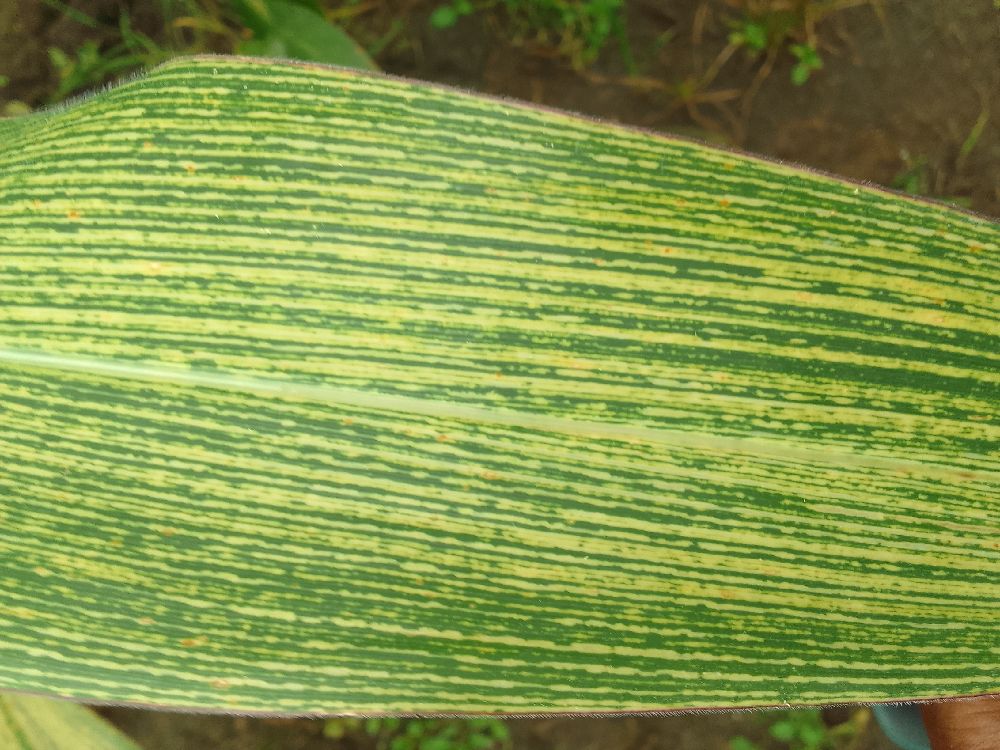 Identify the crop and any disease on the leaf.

maize, maize streak virus
